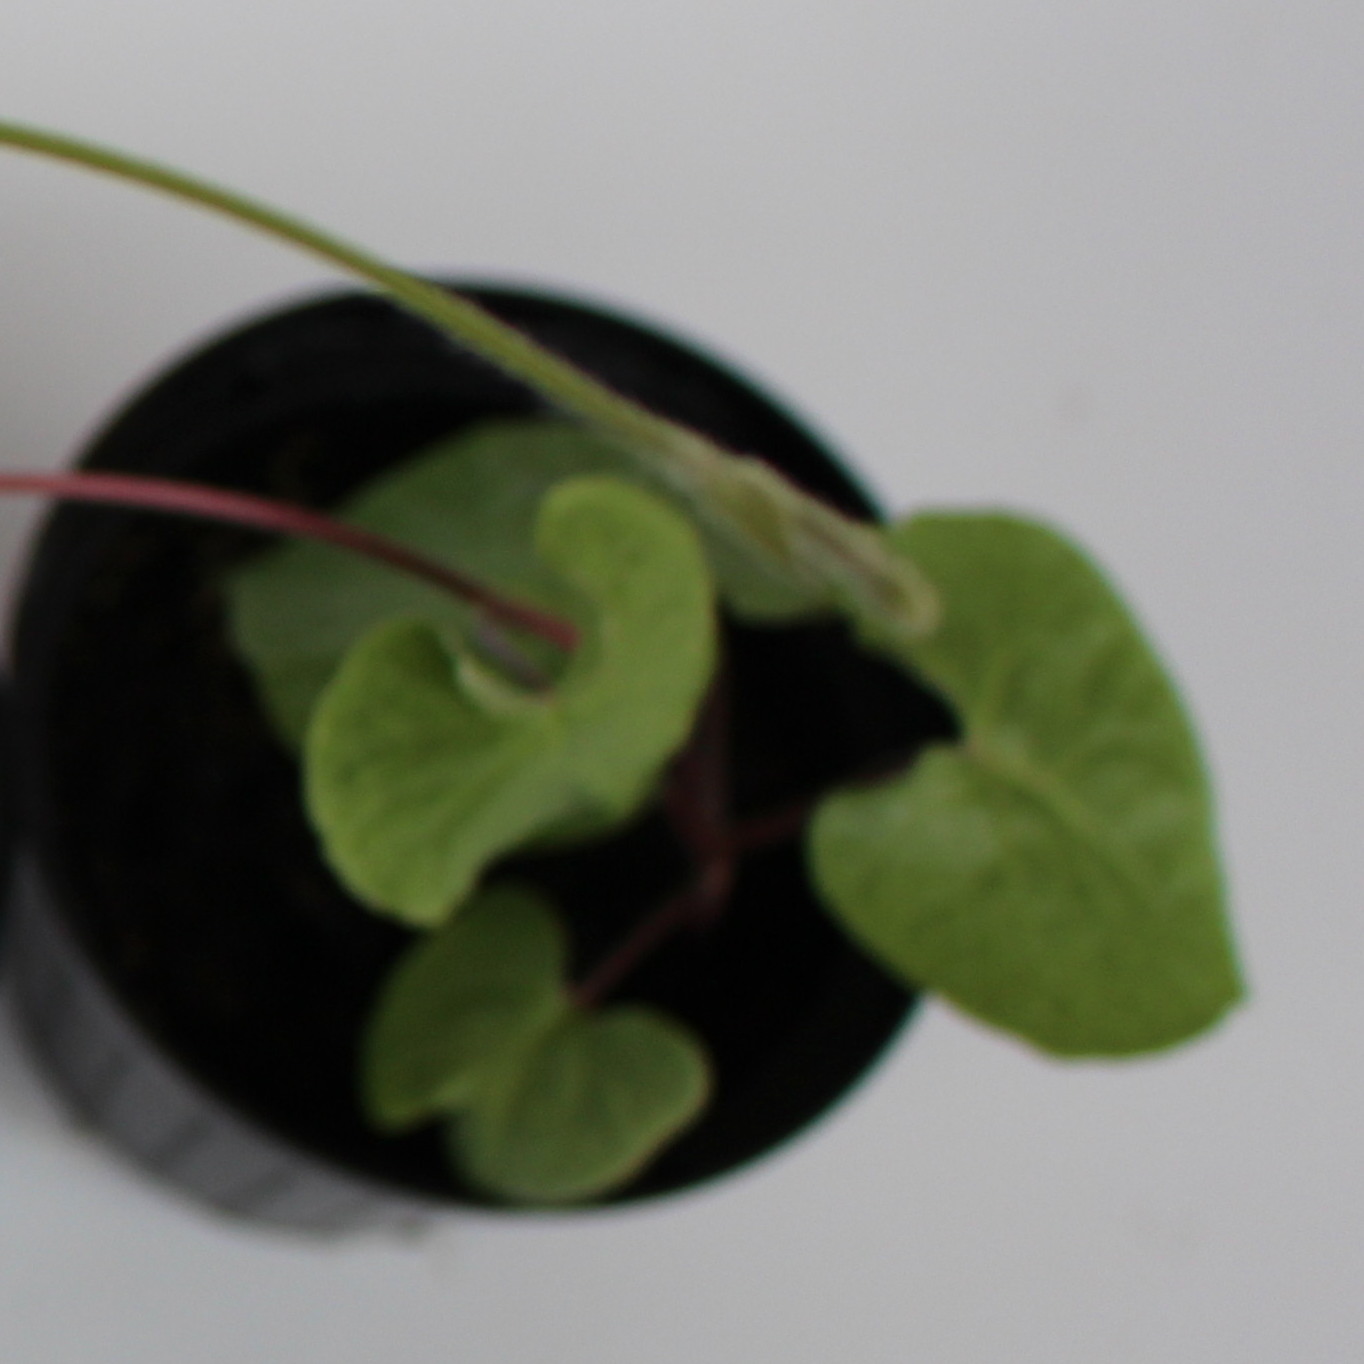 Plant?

Convolvulus arvensis
